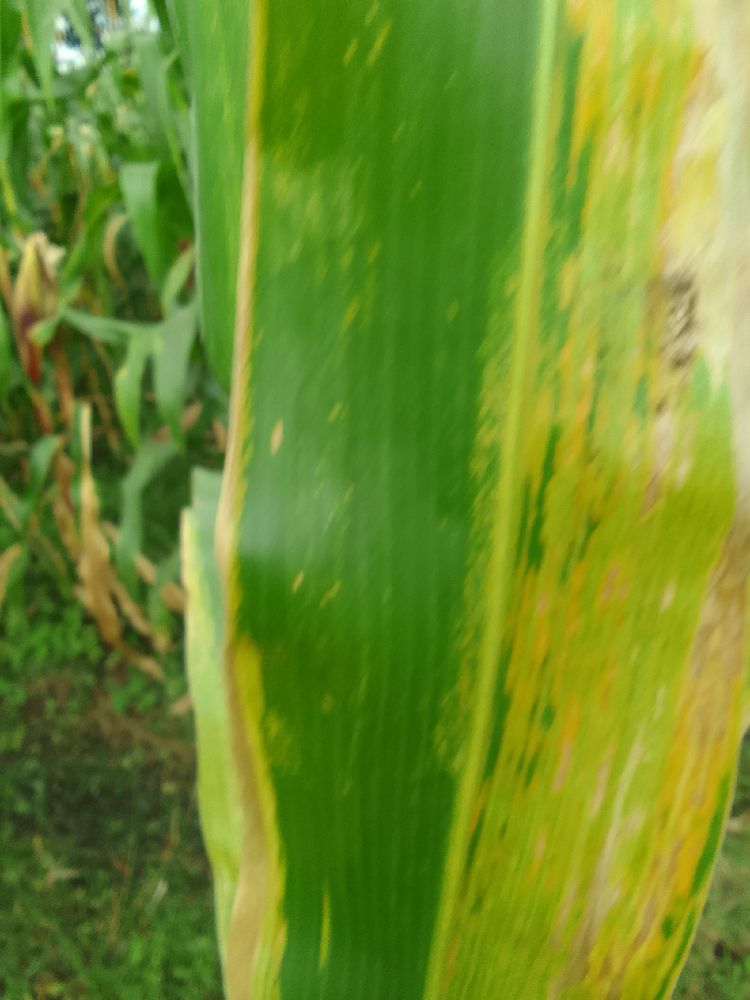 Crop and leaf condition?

maize, maize lethal necrosis
